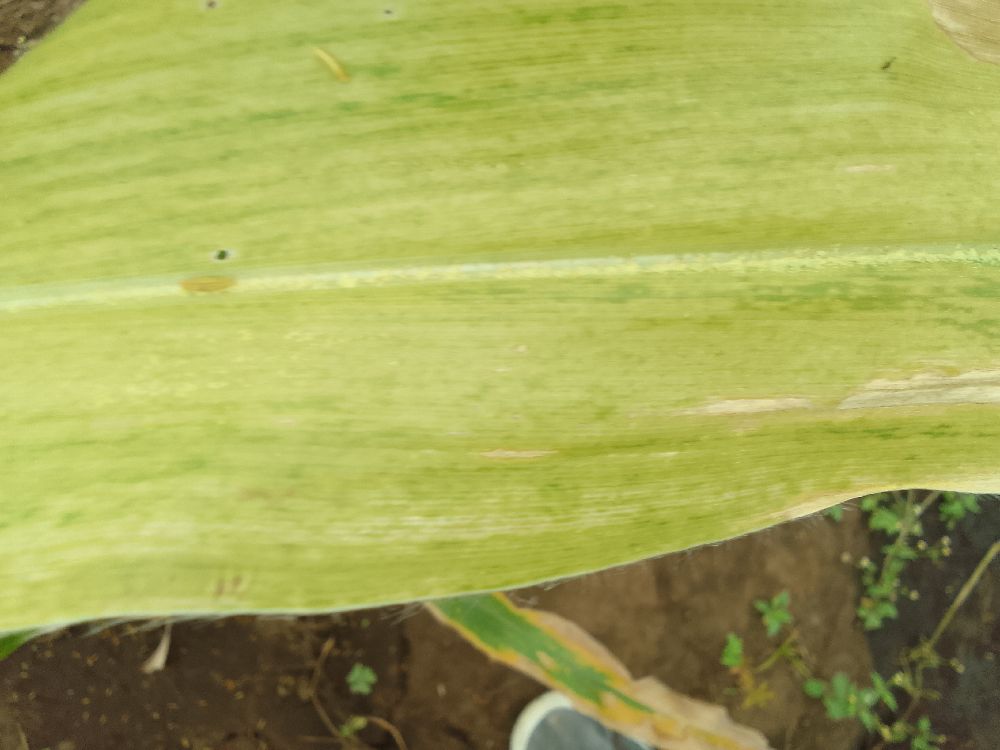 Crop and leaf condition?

maize, maize lethal necrosis
